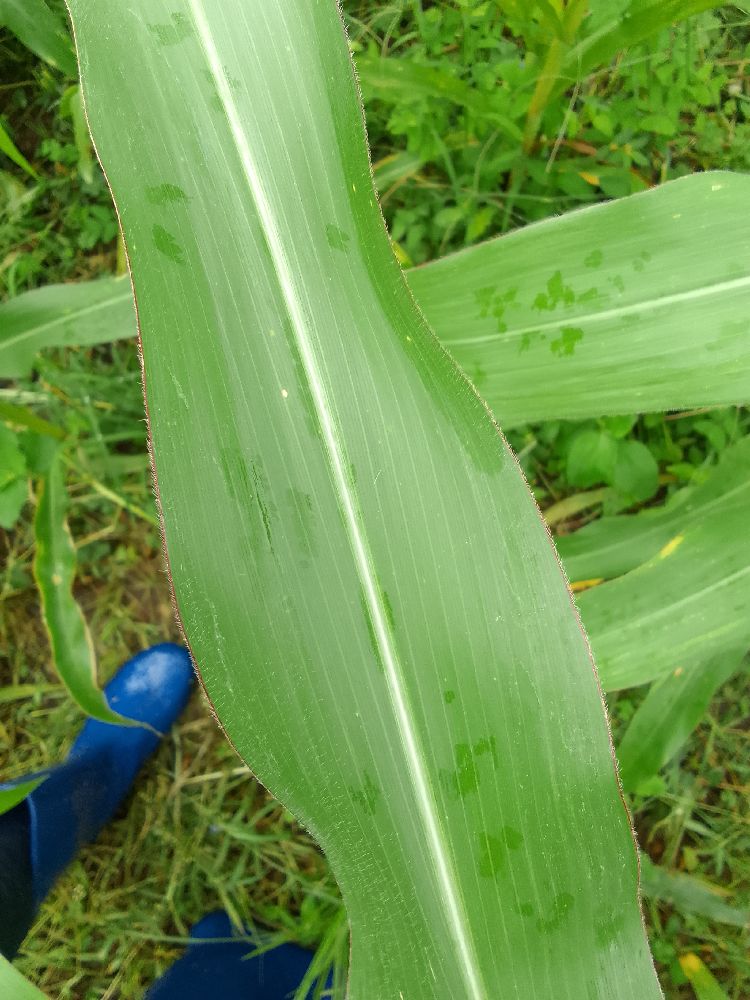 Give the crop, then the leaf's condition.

maize, healthy
